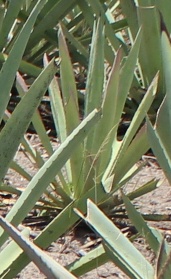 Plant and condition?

agave, small
